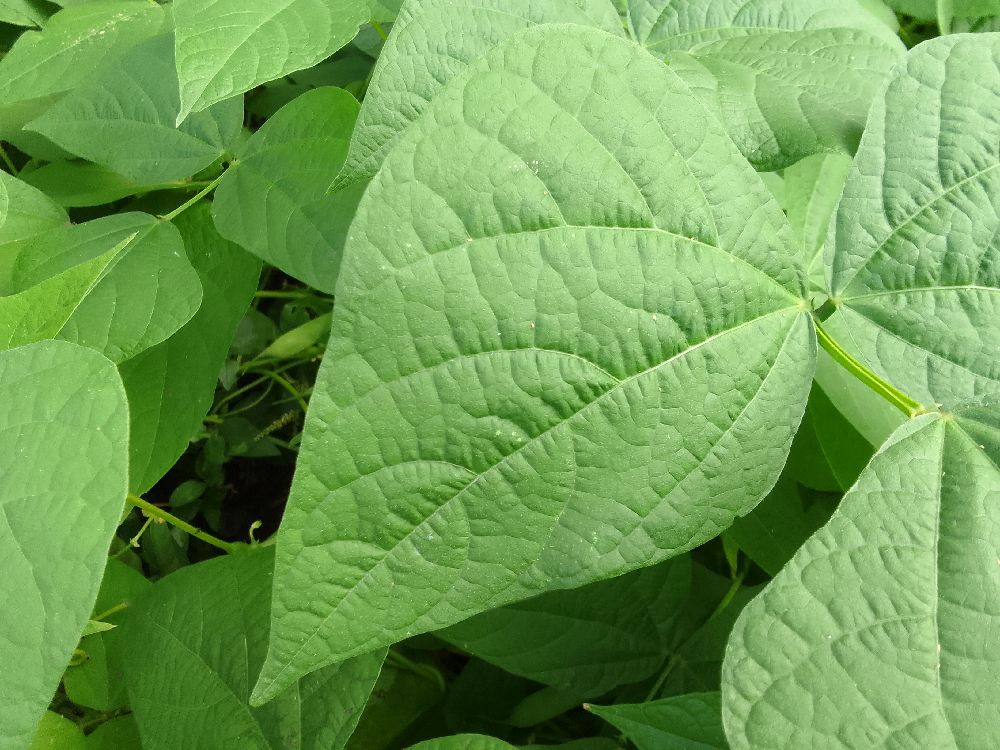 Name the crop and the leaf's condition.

common bean, healthy
